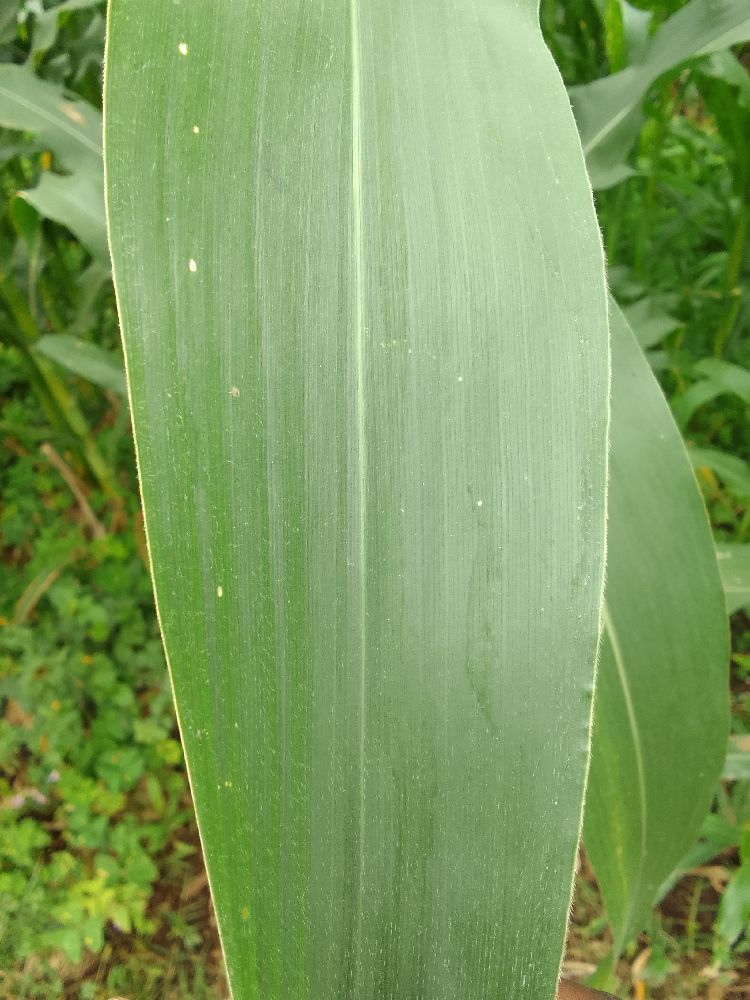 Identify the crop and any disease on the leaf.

maize, healthy
